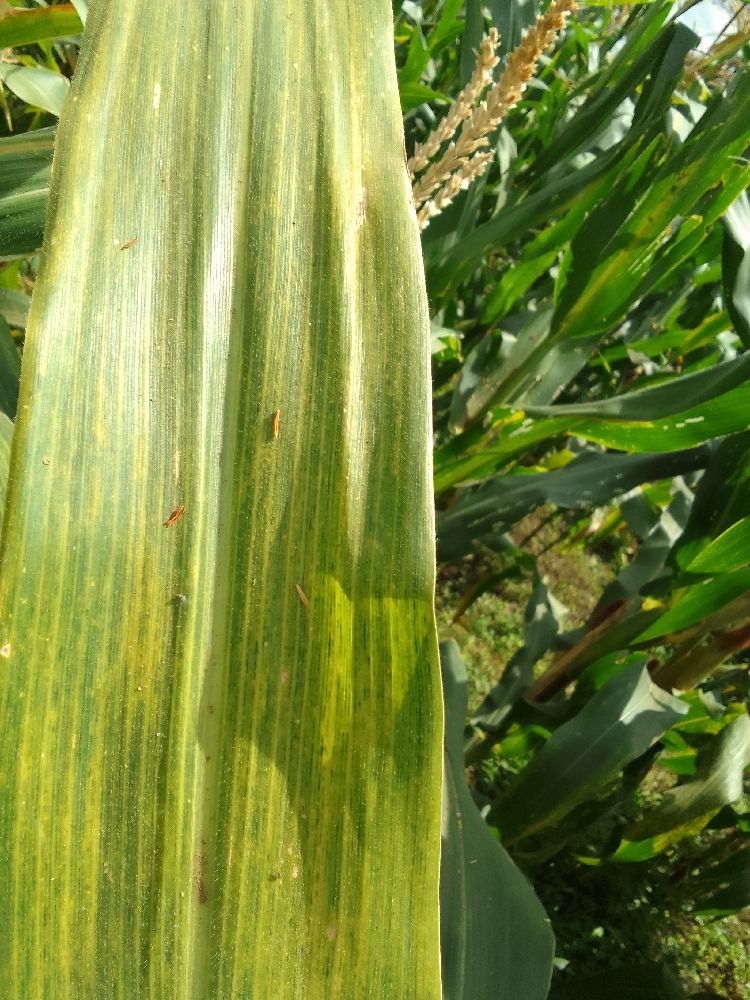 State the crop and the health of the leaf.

maize, maize lethal necrosis
